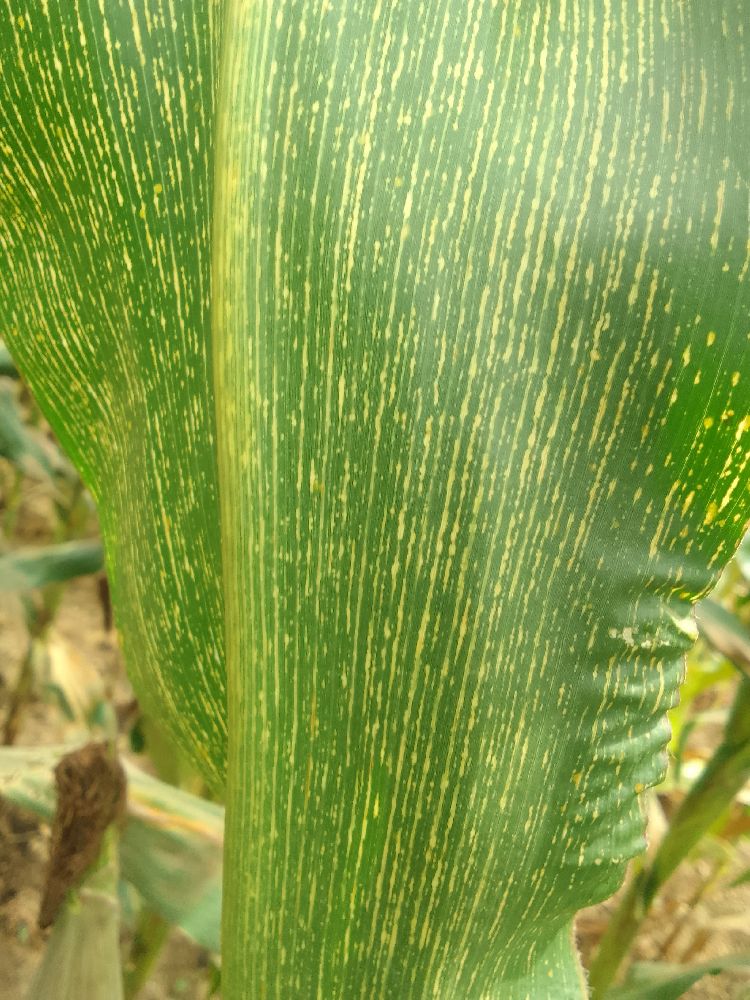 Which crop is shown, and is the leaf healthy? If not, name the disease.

maize, maize streak virus
